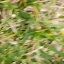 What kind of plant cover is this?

grass
